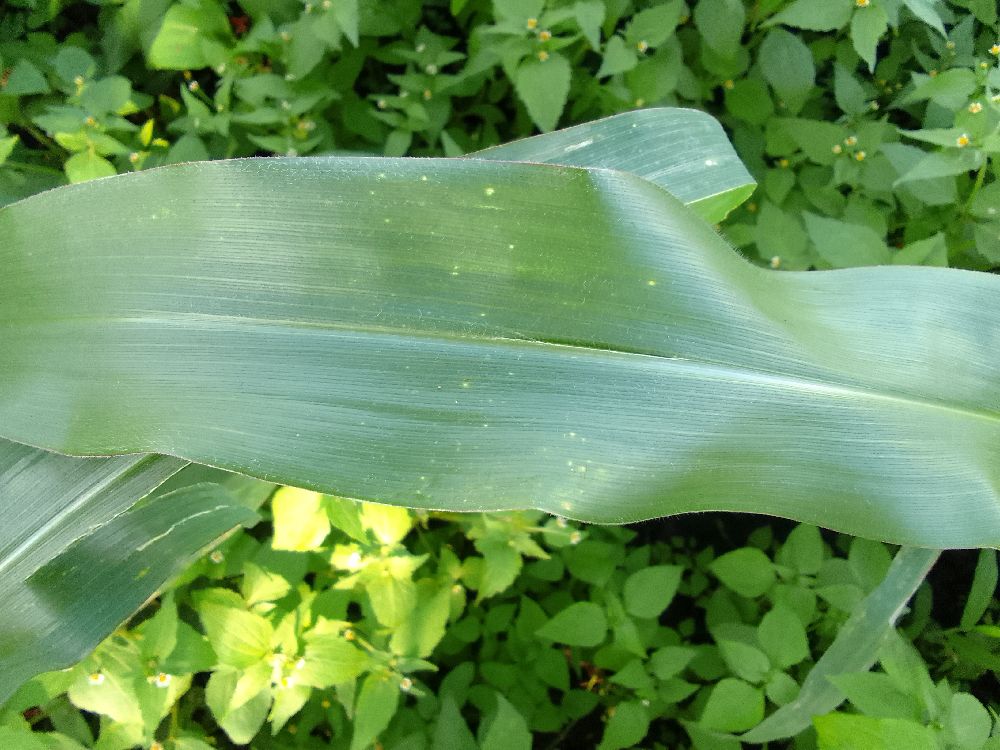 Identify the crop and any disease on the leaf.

maize, healthy
